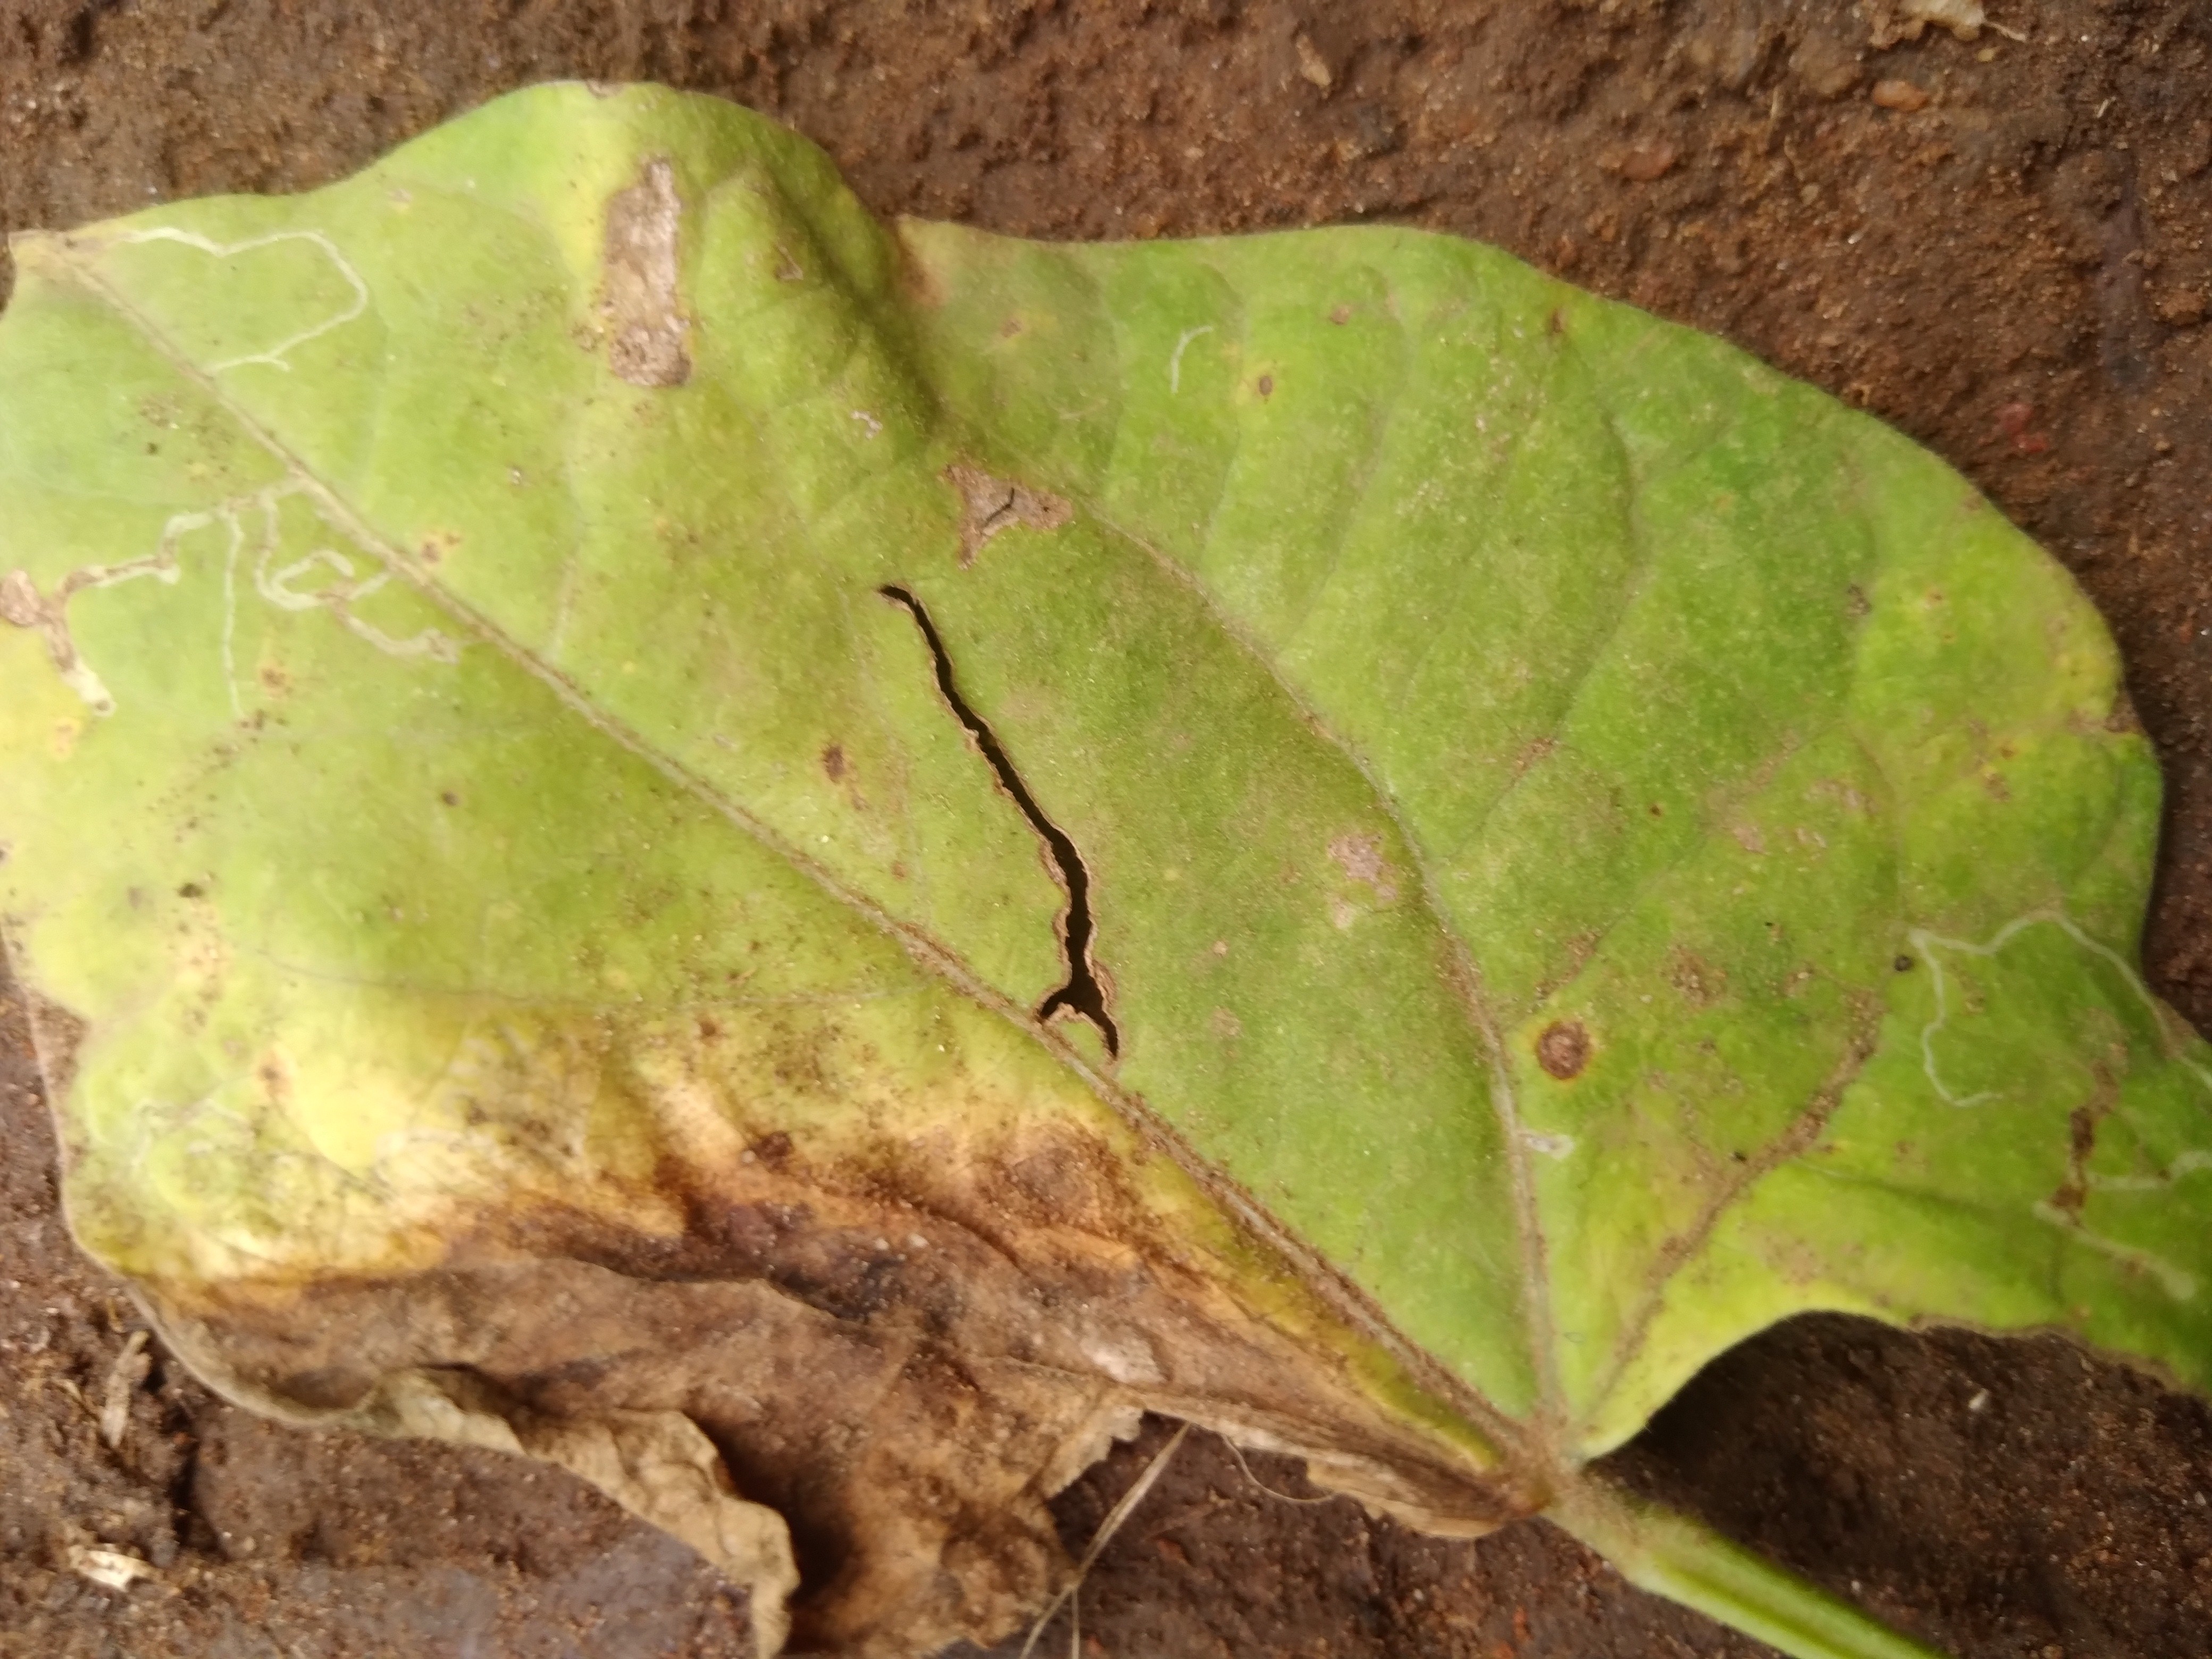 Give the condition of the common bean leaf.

rust
